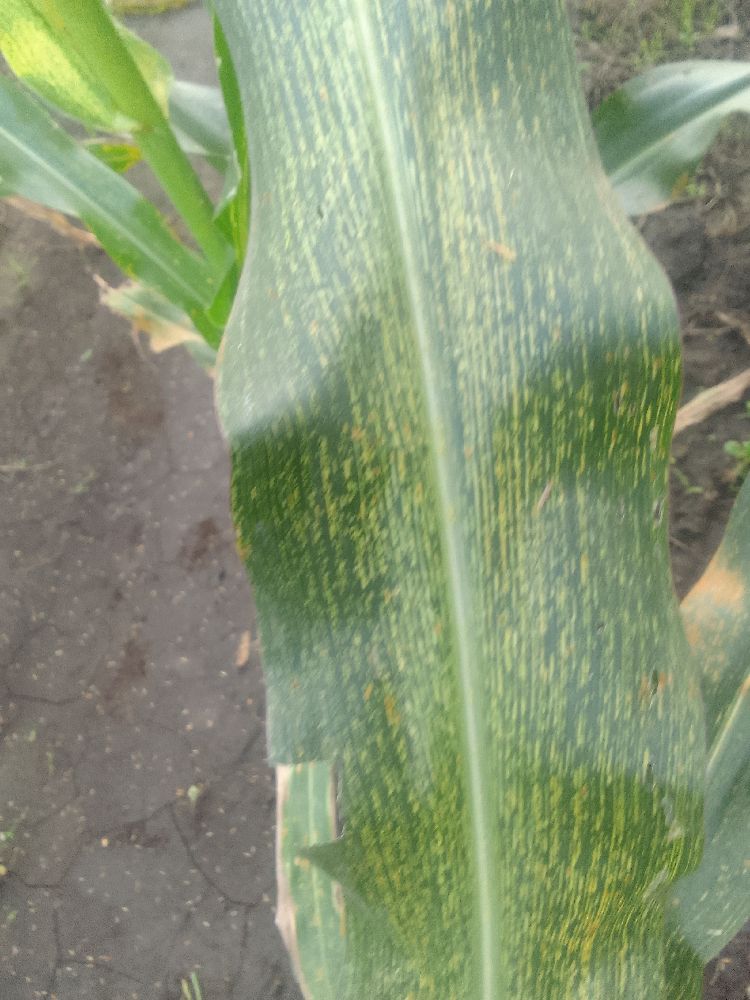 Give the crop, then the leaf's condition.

maize, maize streak virus
